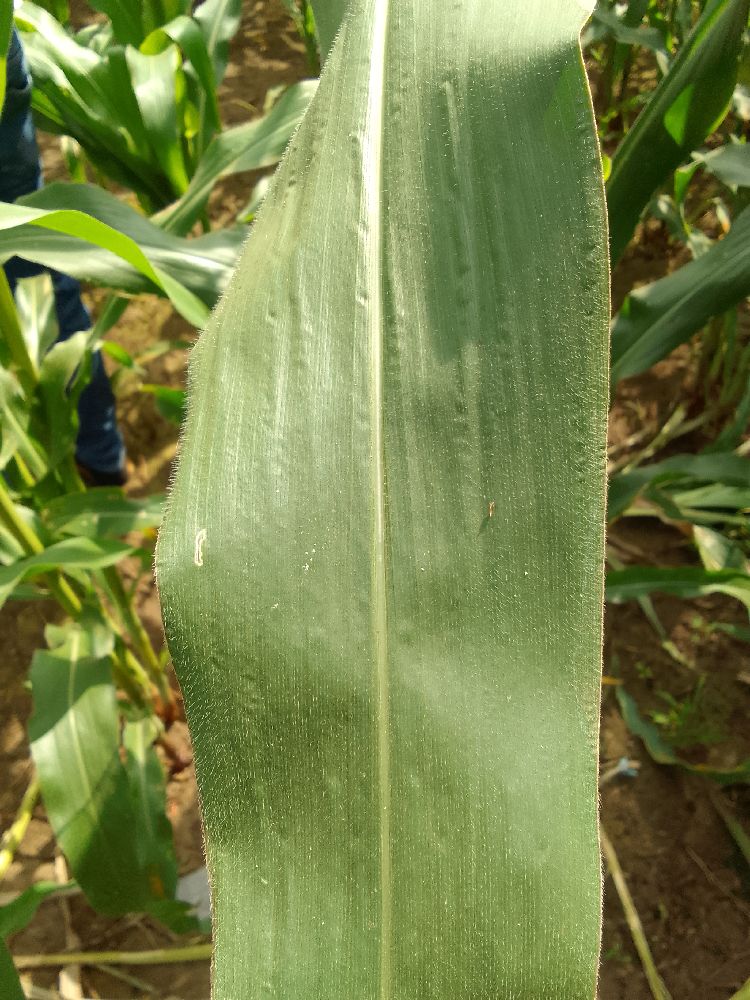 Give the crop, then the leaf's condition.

maize, healthy
